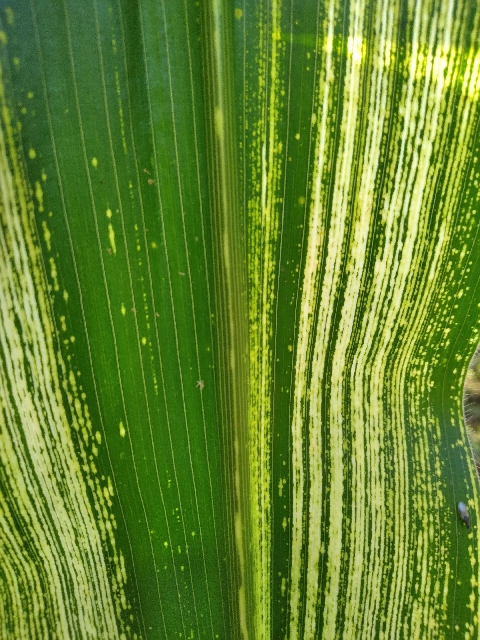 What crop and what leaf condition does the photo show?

maize, maize streak virus
